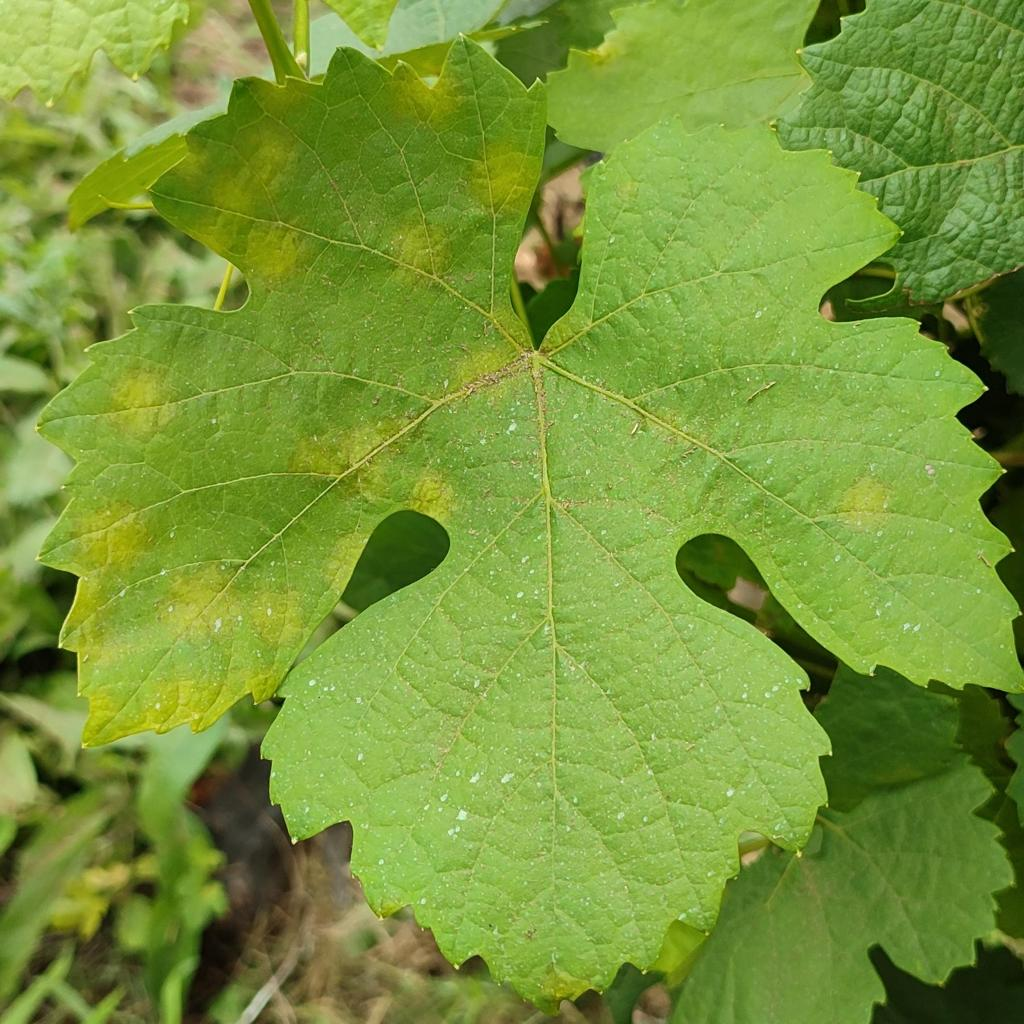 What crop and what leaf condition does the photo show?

grapevine, downy mildew
